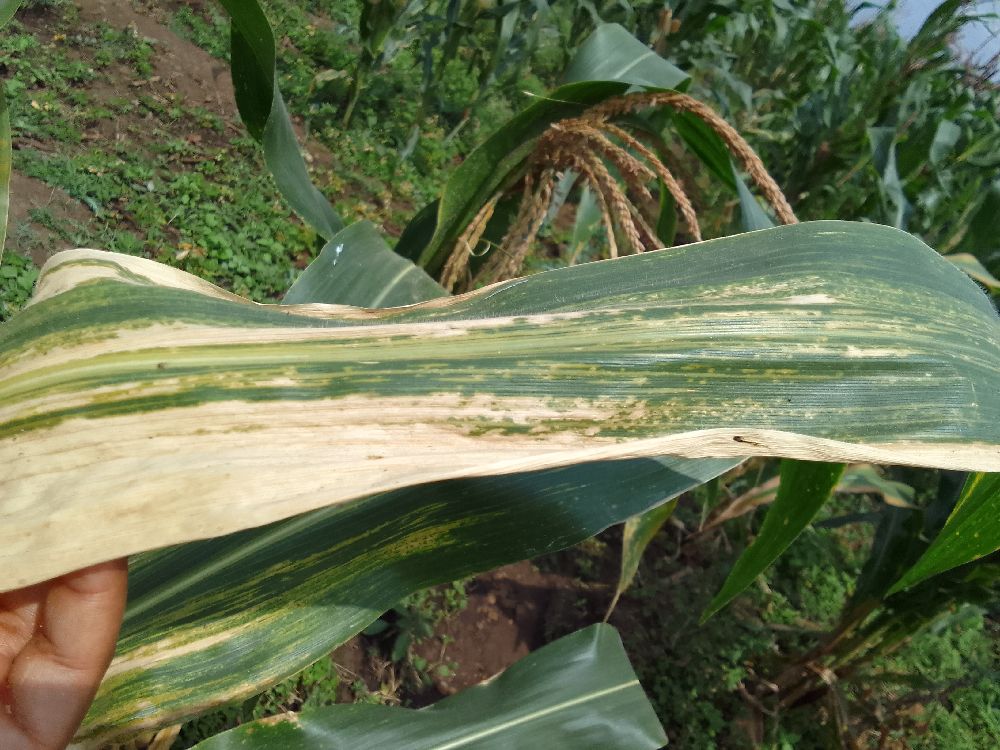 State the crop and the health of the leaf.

maize, maize lethal necrosis
